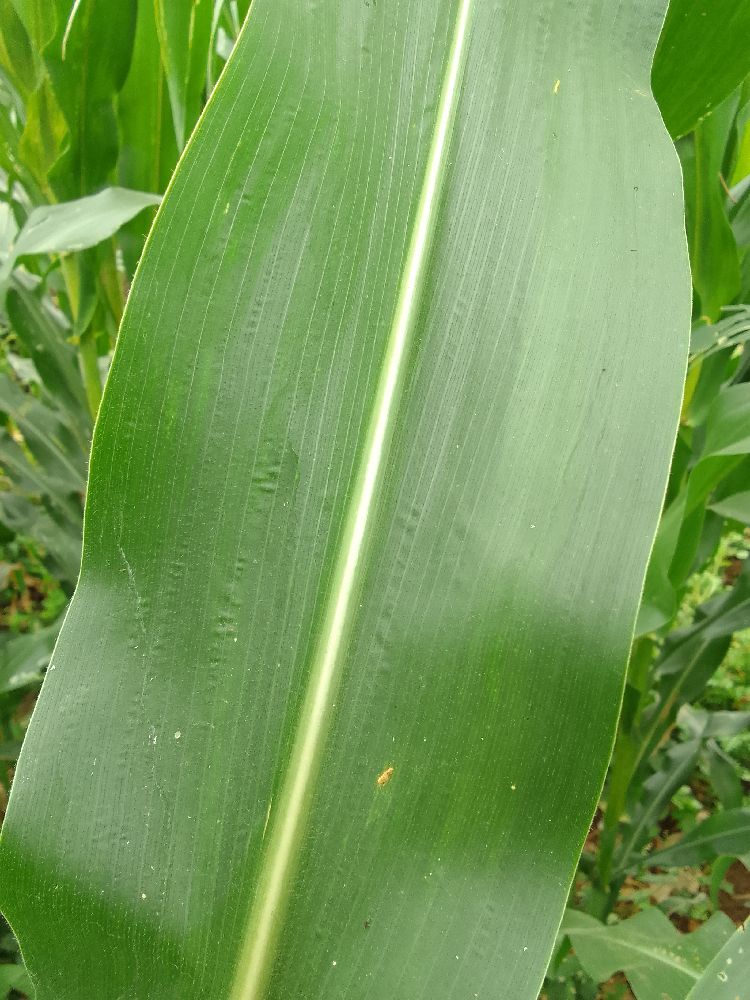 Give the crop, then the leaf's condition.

maize, healthy
